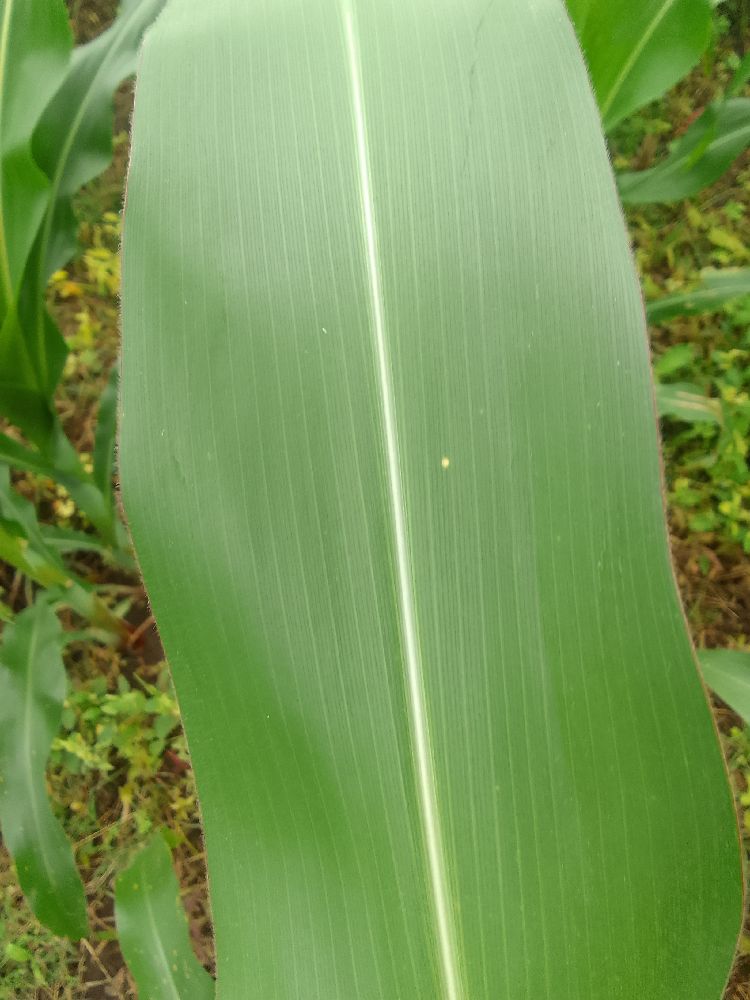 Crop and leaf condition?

maize, healthy
